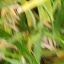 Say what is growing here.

grass
